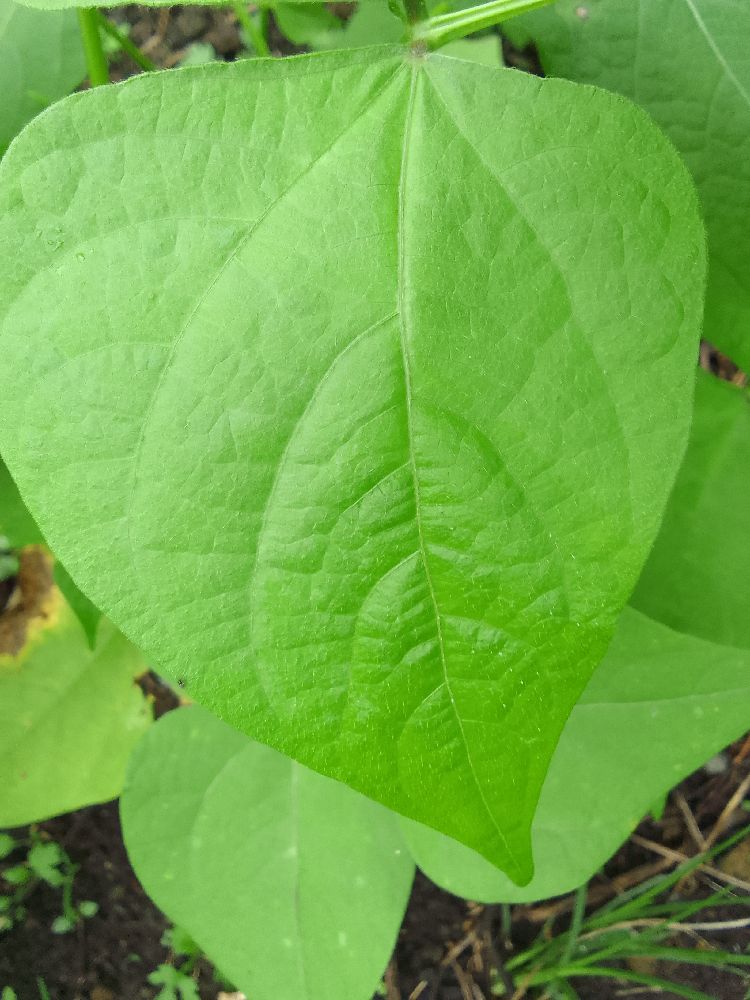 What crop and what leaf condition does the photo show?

common bean, healthy
